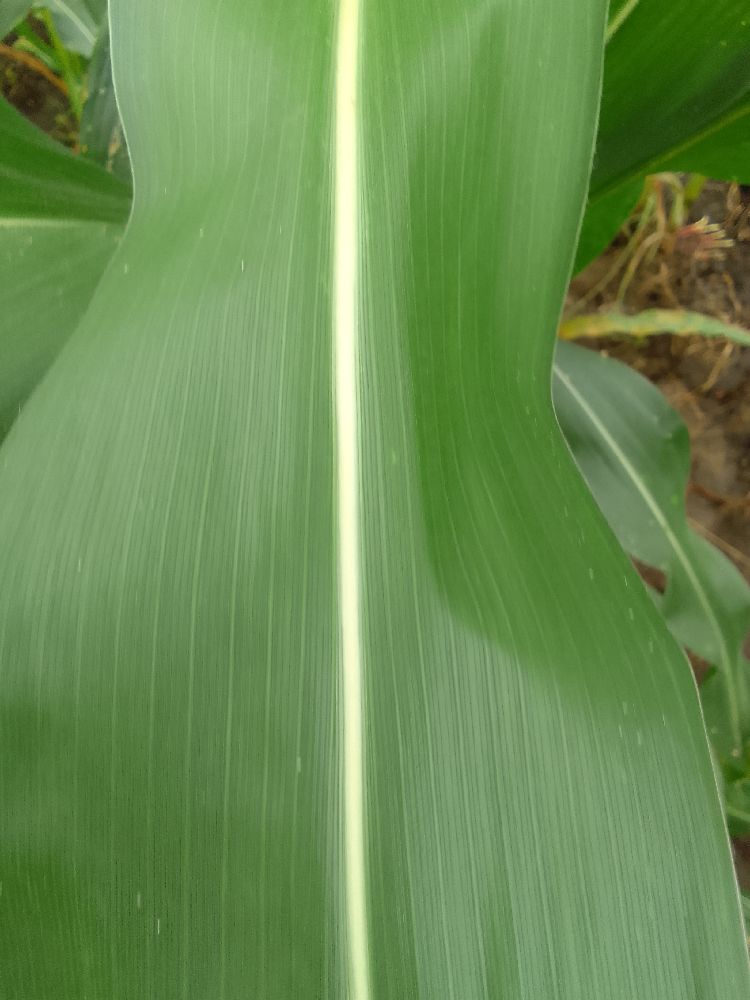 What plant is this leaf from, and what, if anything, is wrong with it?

maize, healthy
